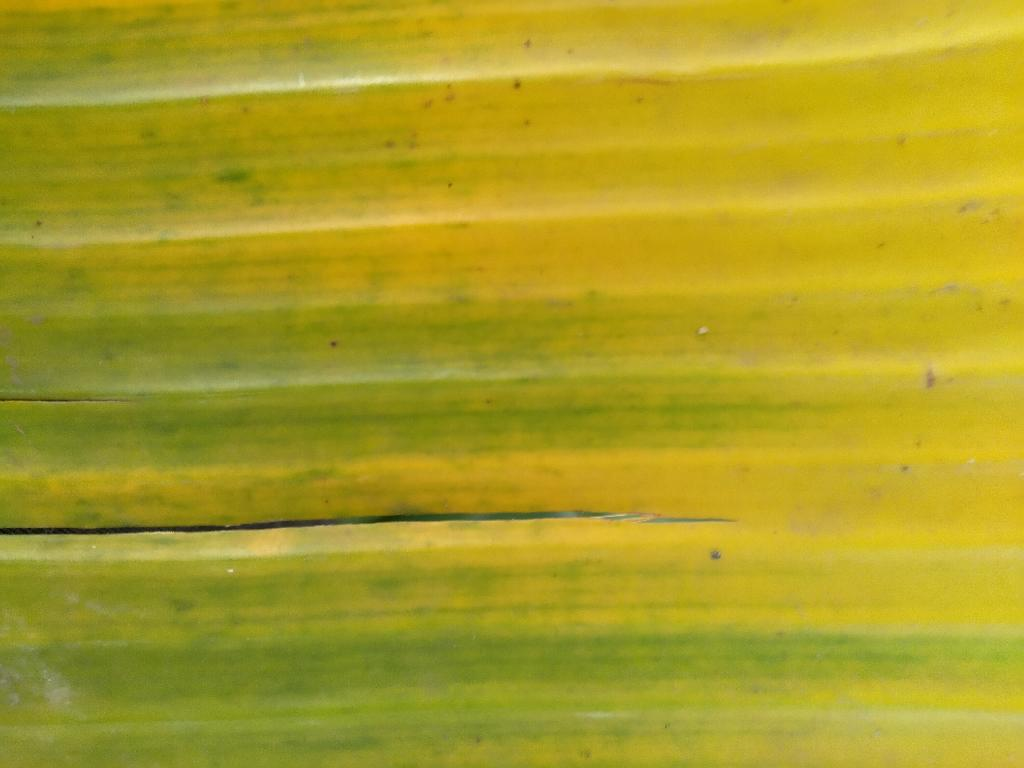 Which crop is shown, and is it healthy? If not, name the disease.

banana, fusarium wilt race 1
